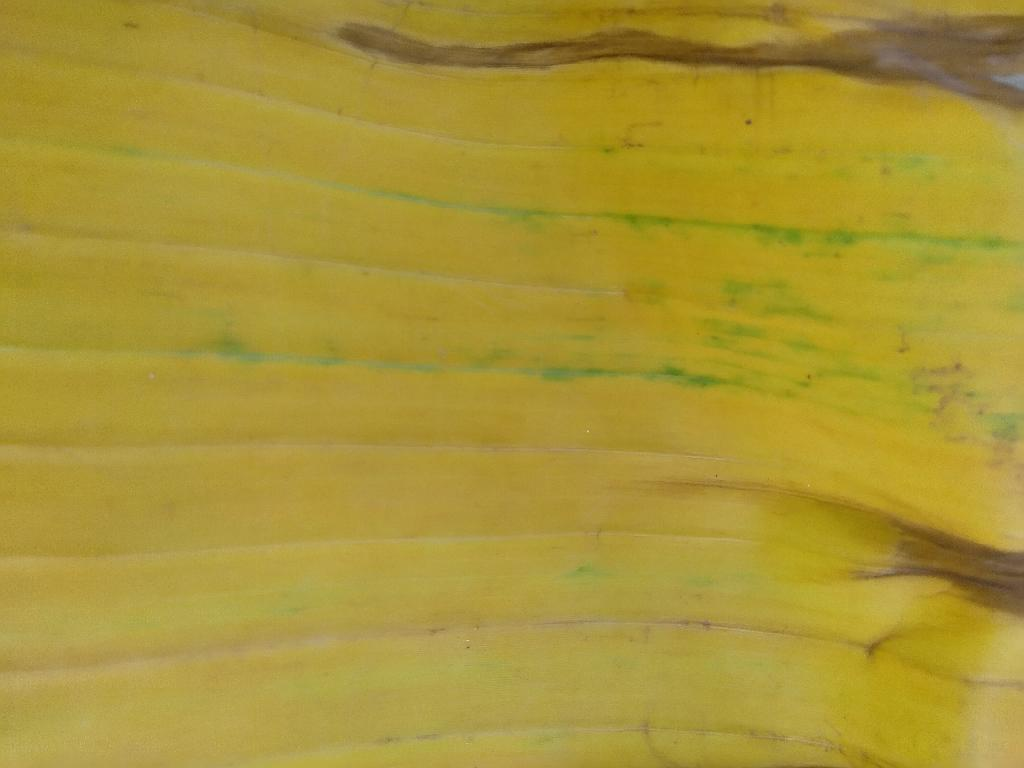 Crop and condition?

banana, fusarium wilt race 1
